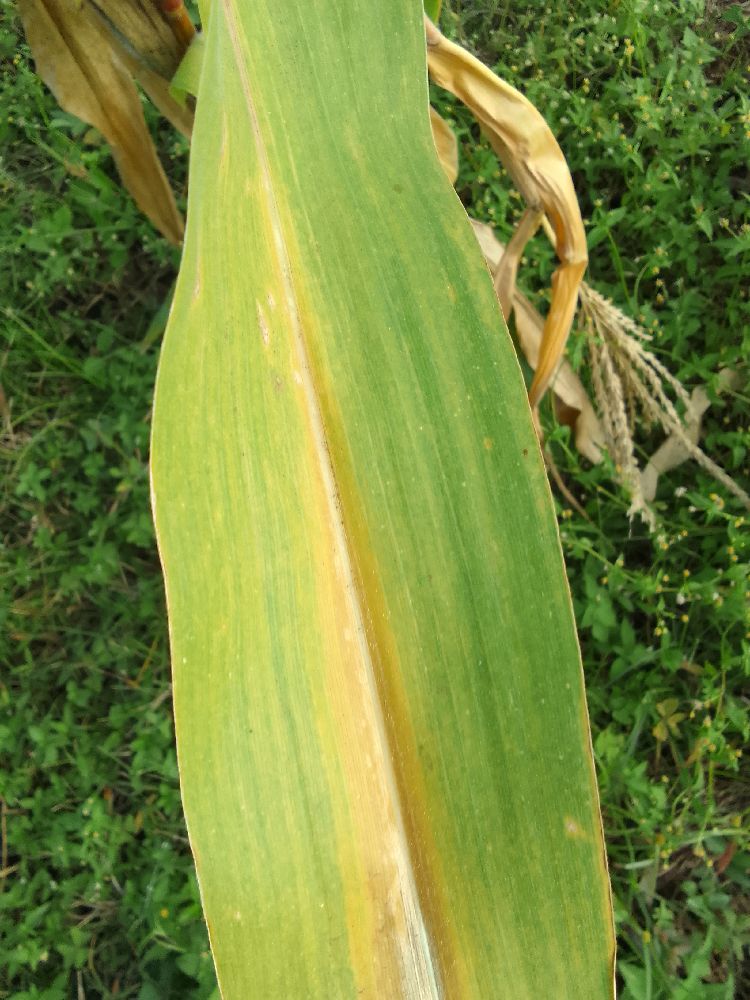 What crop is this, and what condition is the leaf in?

maize, maize lethal necrosis
